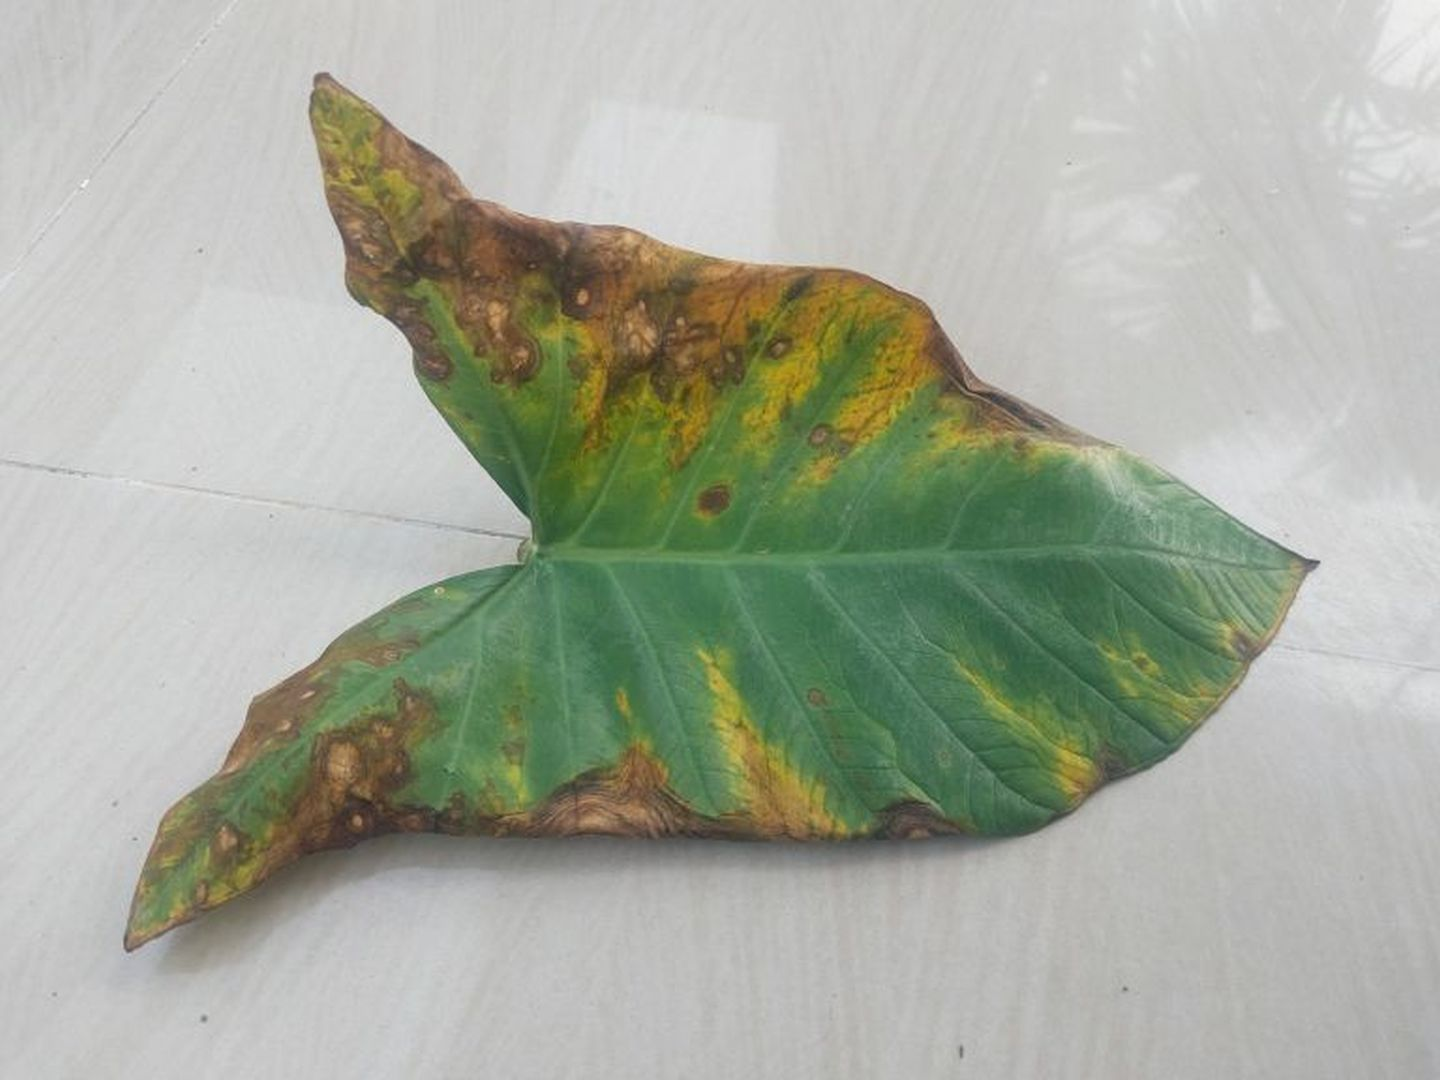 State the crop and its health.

taro, leaf blight
